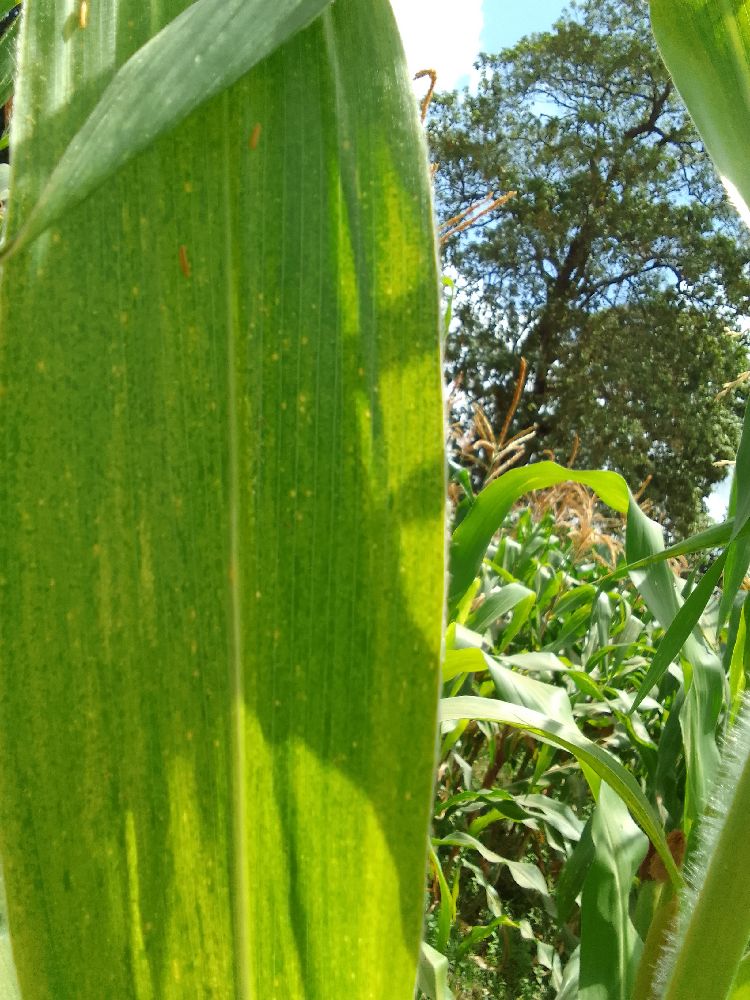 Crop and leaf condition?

maize, maize lethal necrosis
